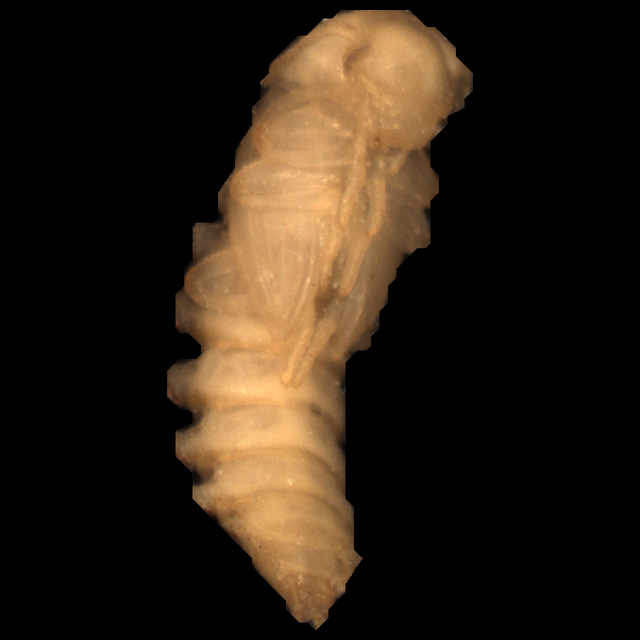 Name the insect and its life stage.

mealworm pupa
